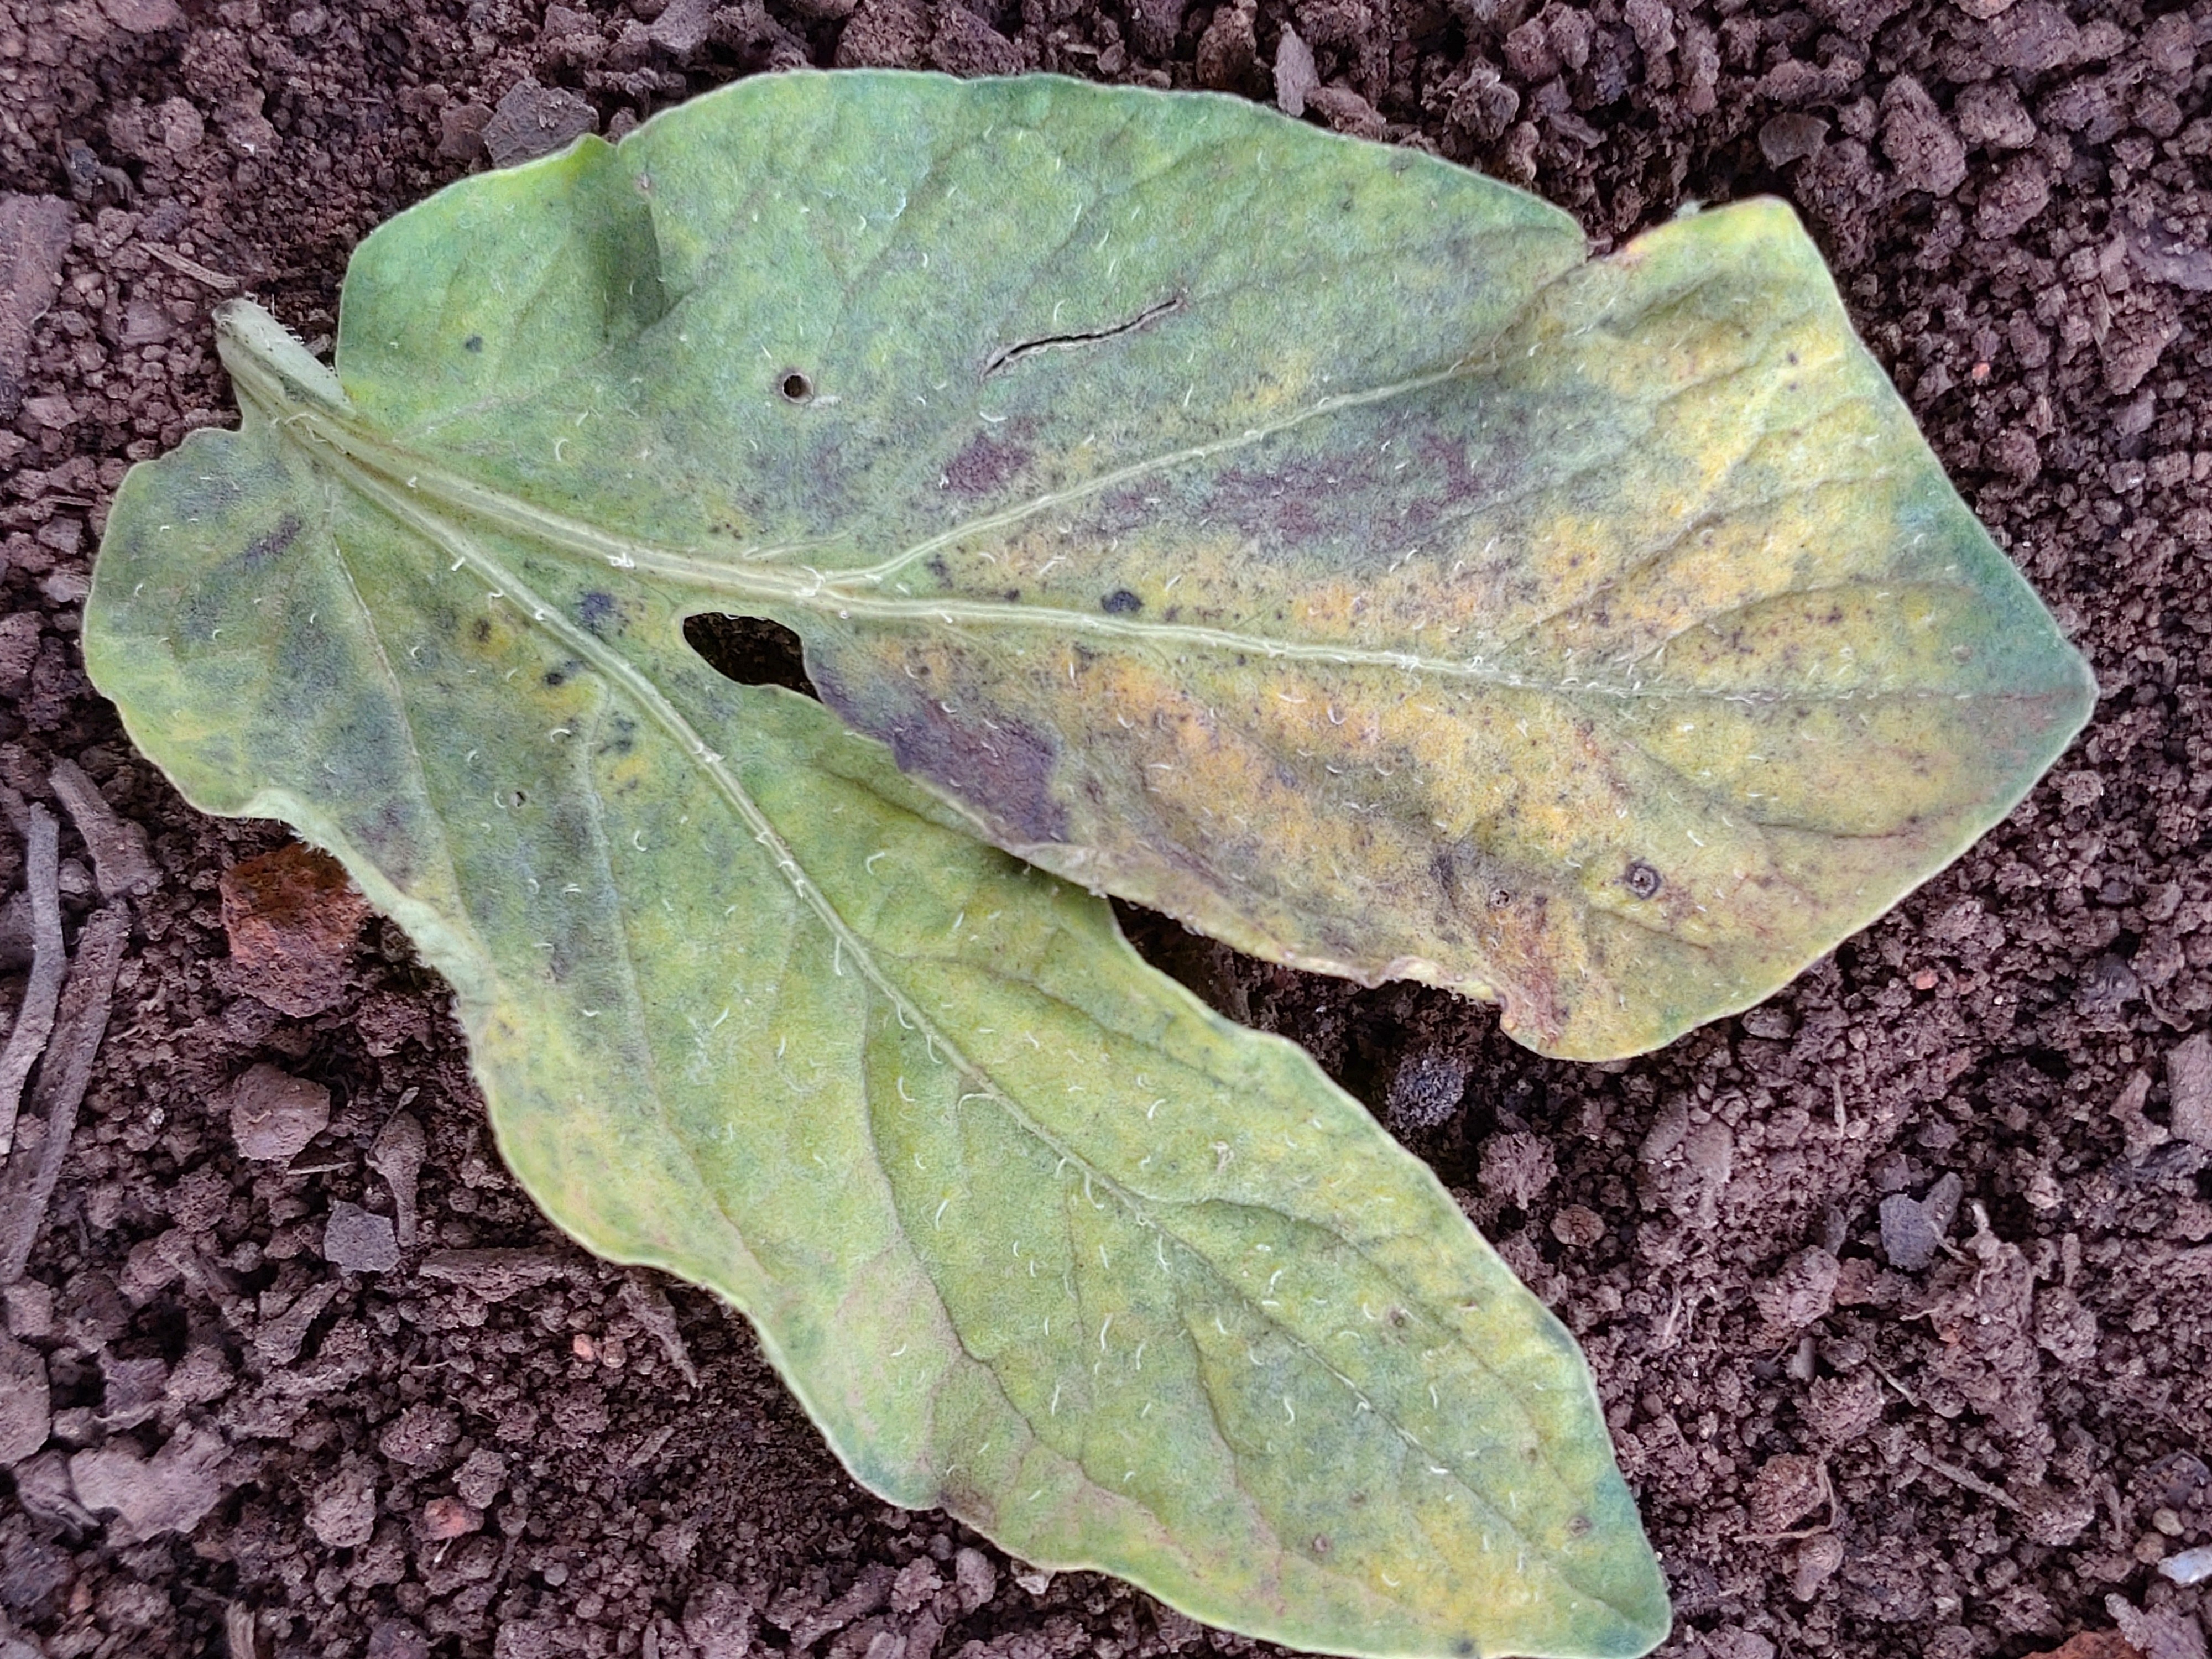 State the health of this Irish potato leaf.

late blight
